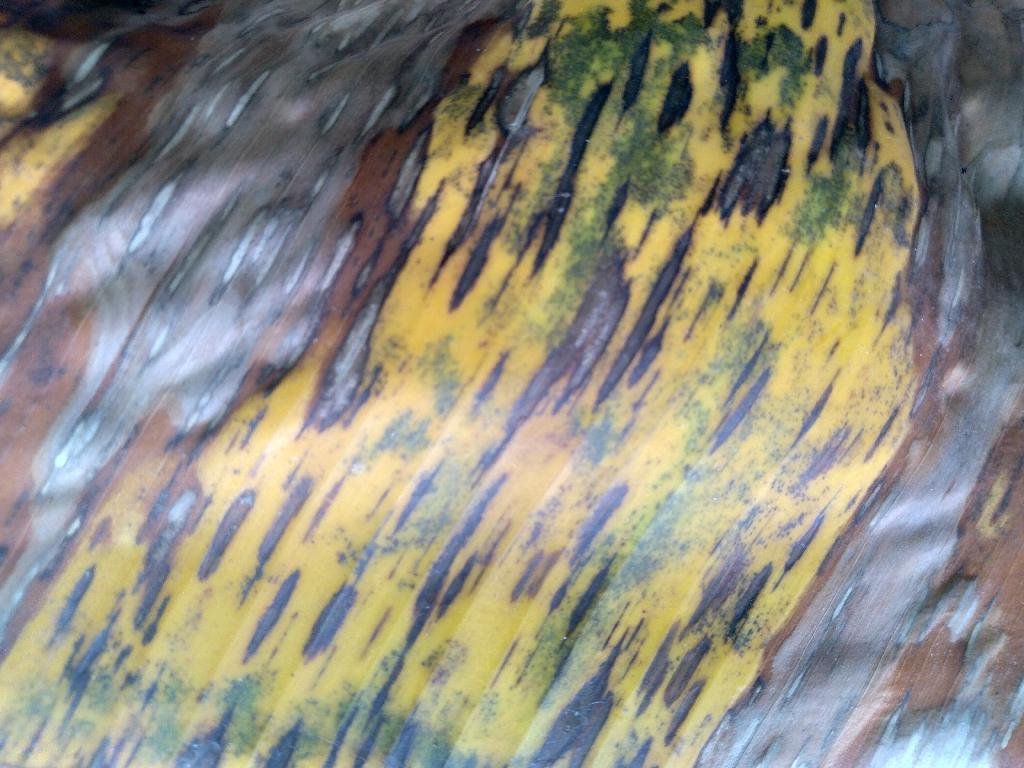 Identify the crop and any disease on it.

banana, black sigatoka
